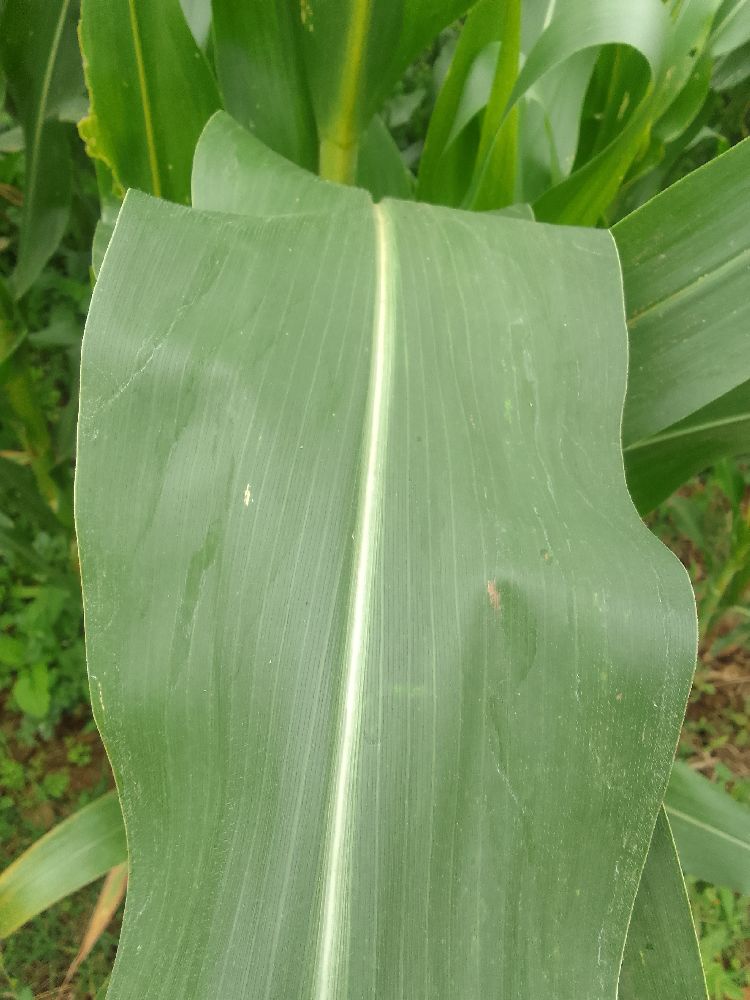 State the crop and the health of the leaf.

maize, healthy
